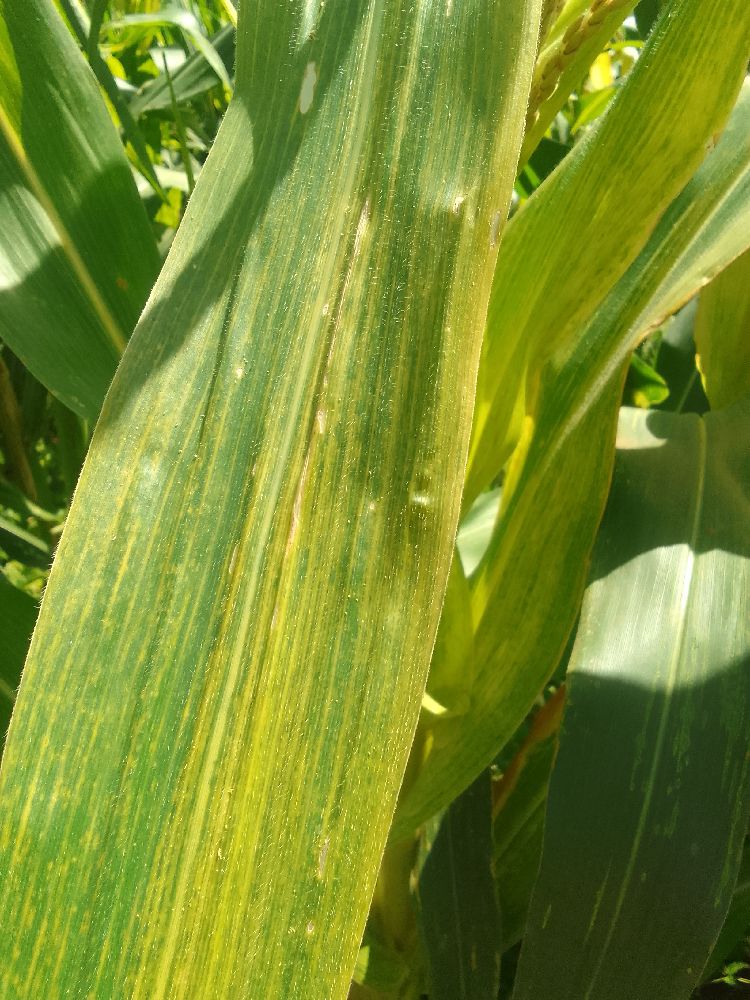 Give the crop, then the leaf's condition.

maize, maize lethal necrosis
